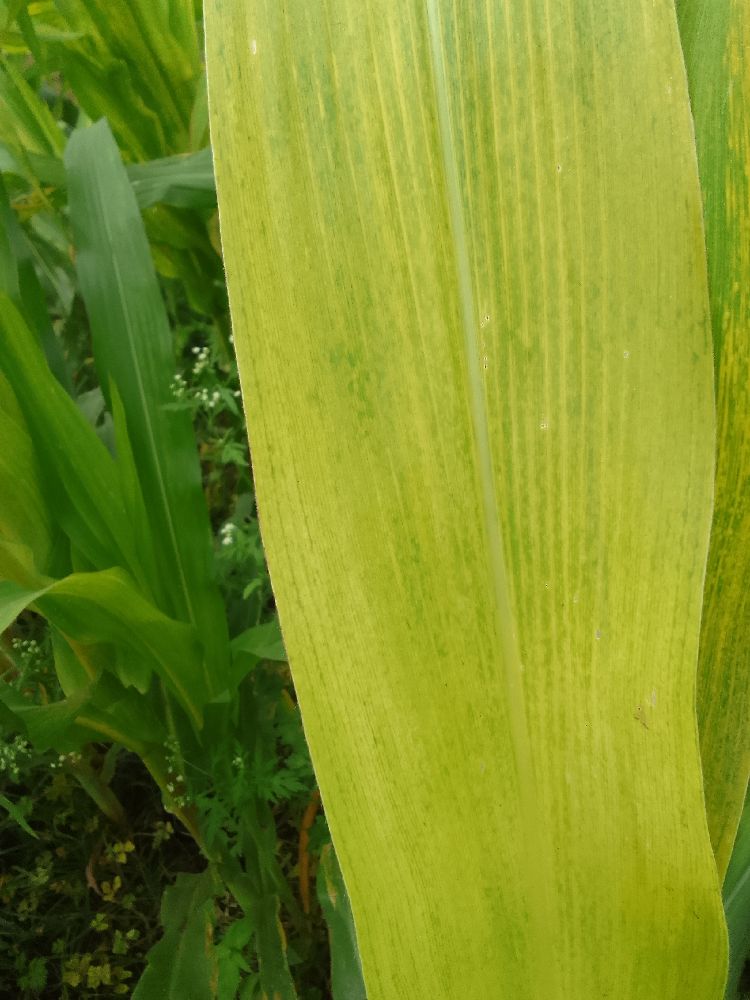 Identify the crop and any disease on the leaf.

maize, maize lethal necrosis
